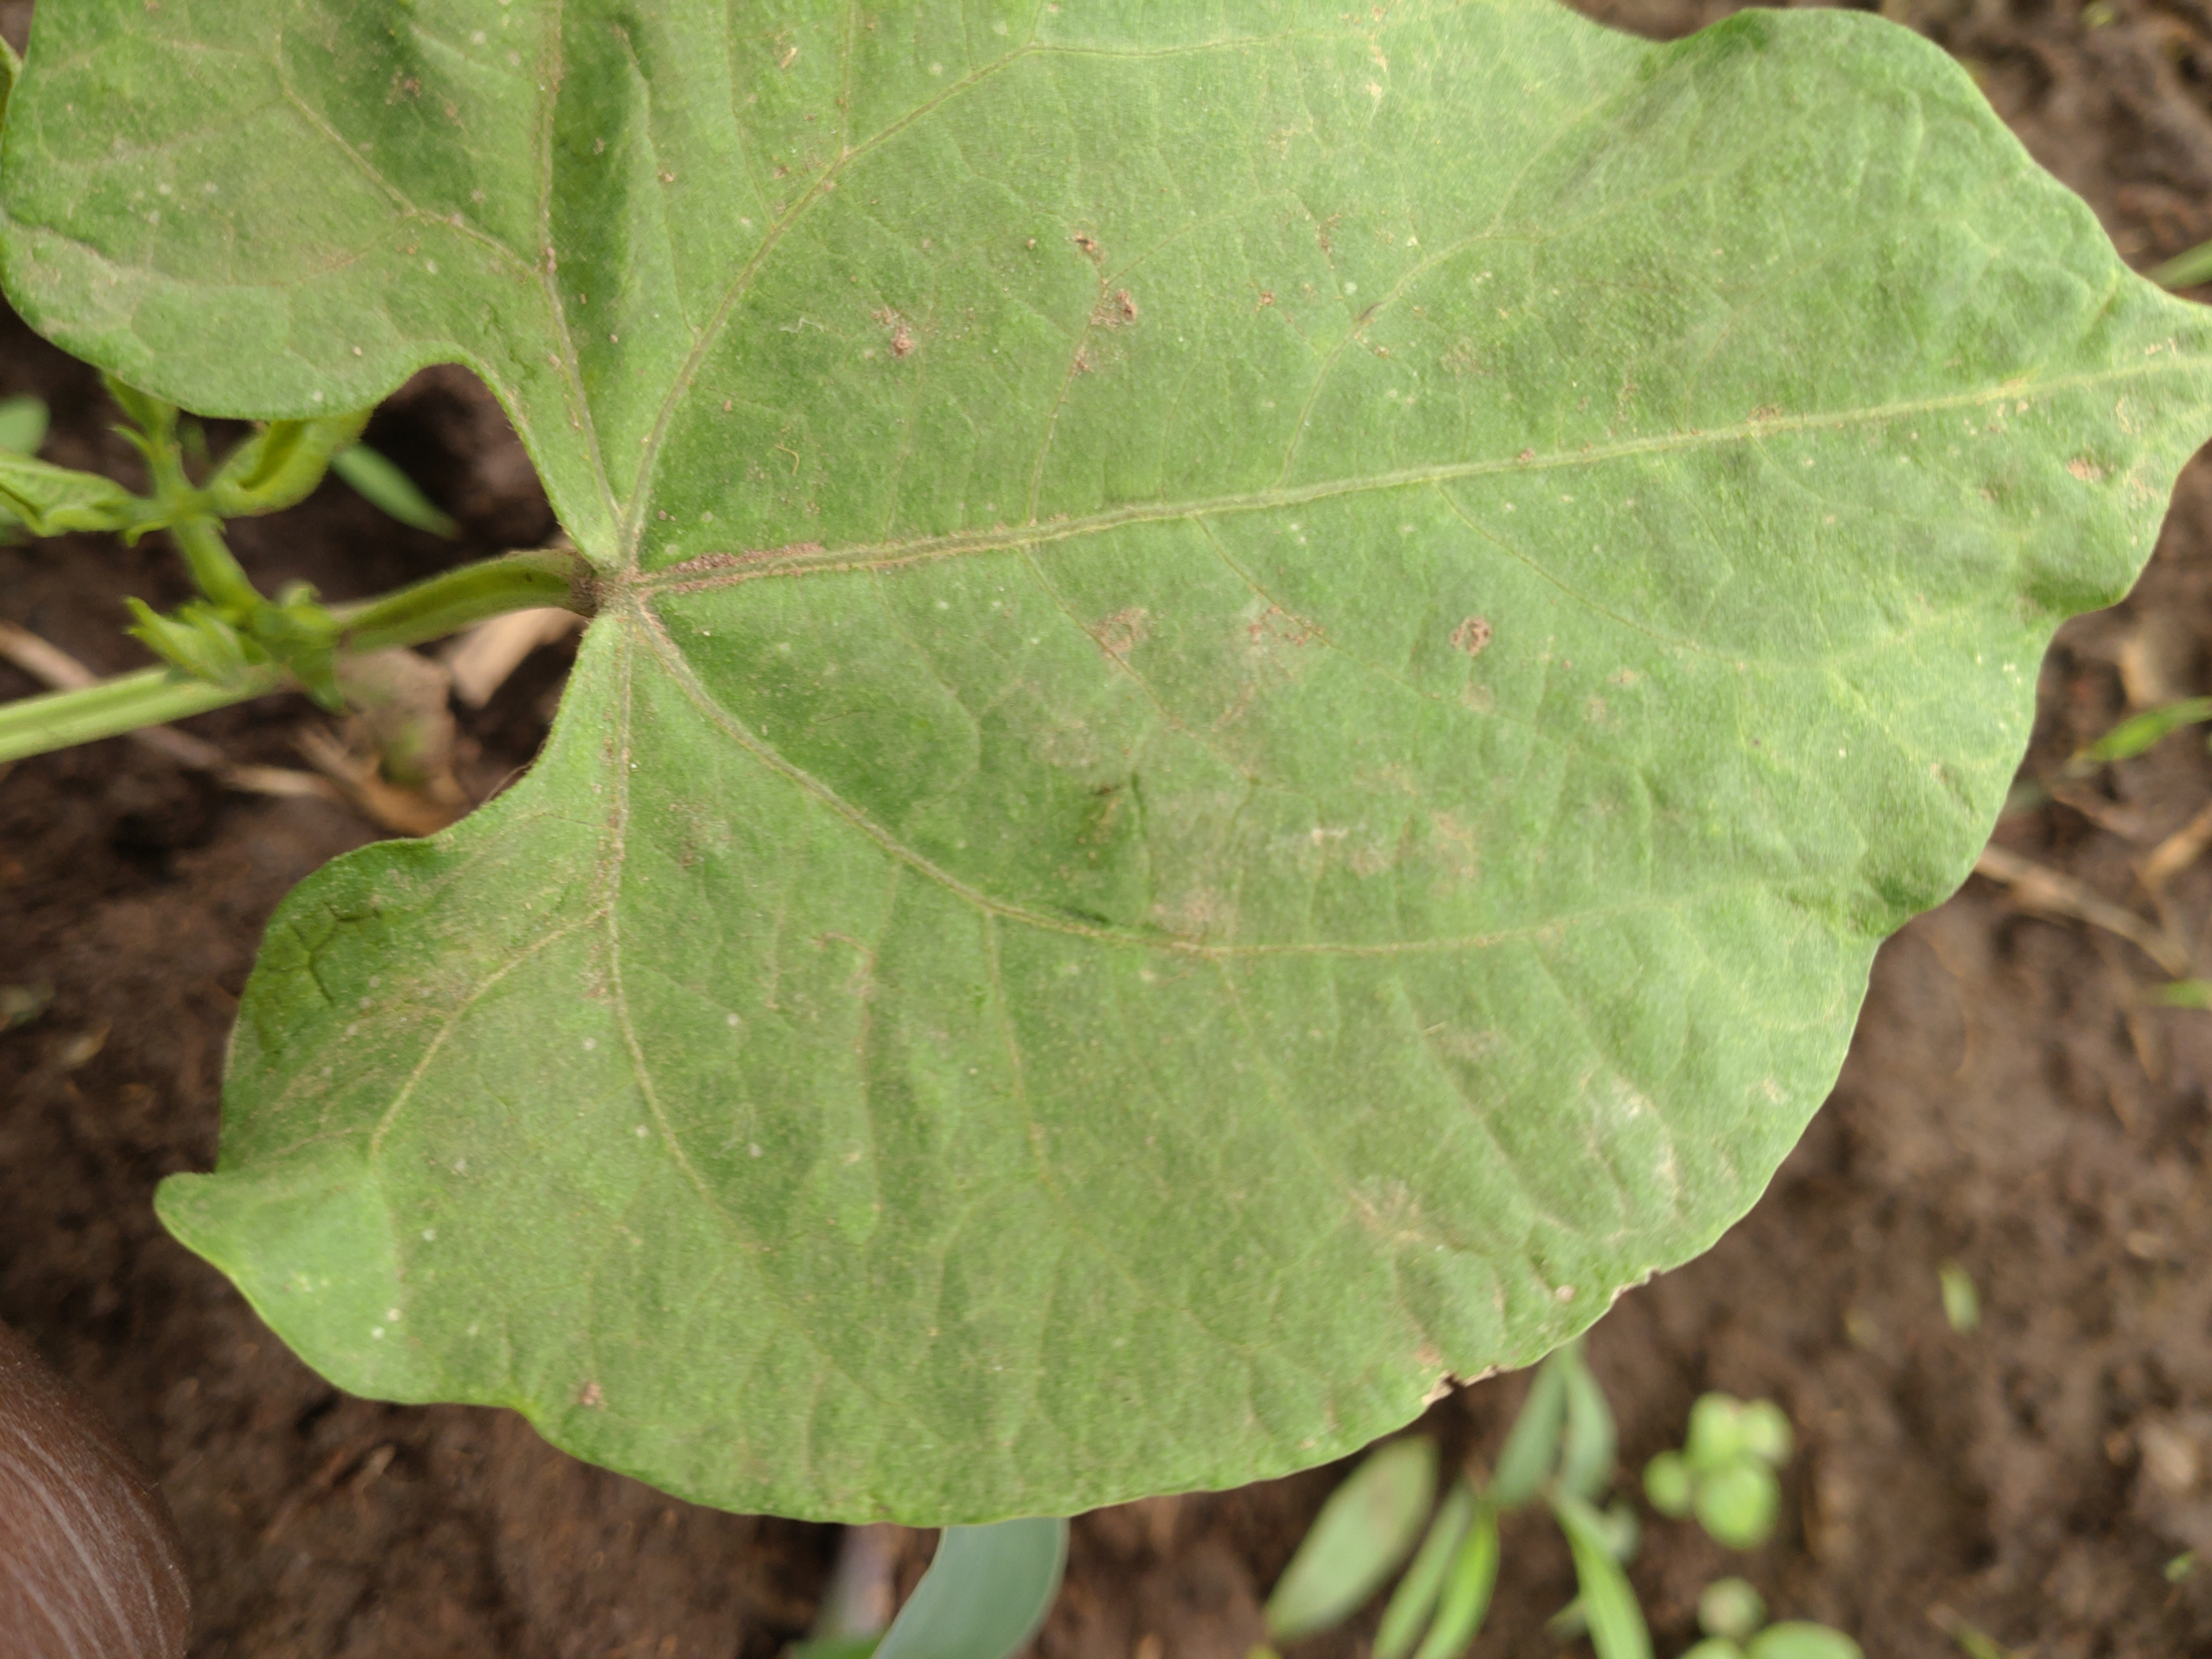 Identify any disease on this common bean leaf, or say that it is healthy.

healthy
